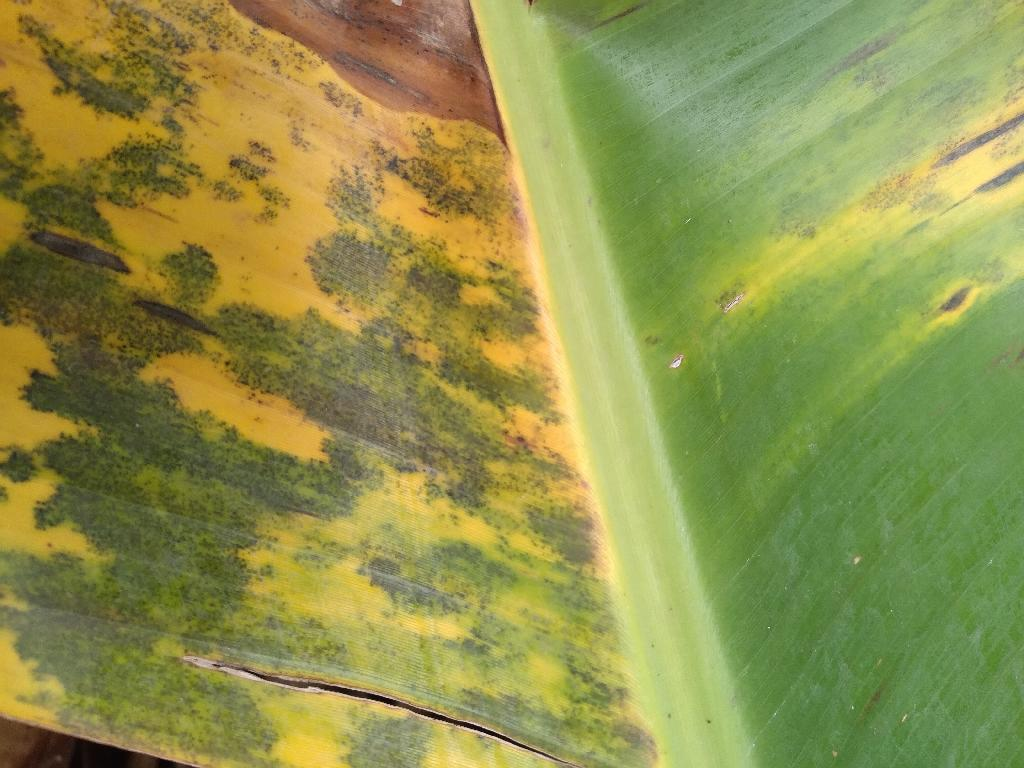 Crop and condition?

banana, black sigatoka
